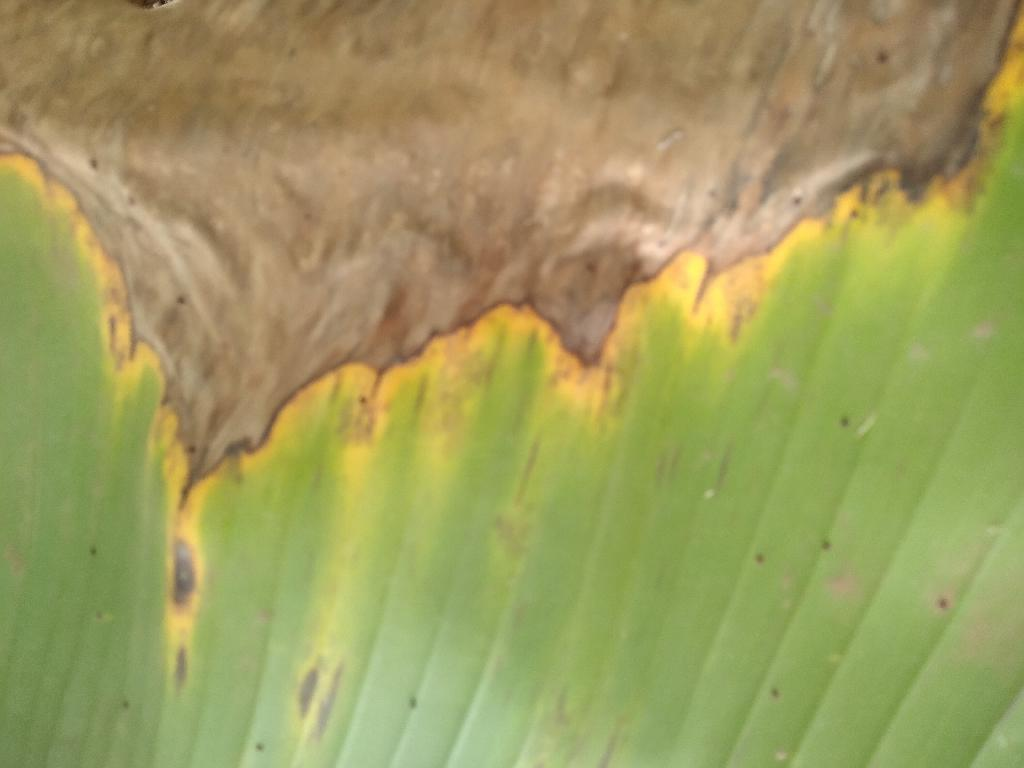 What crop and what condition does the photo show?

banana, black sigatoka
